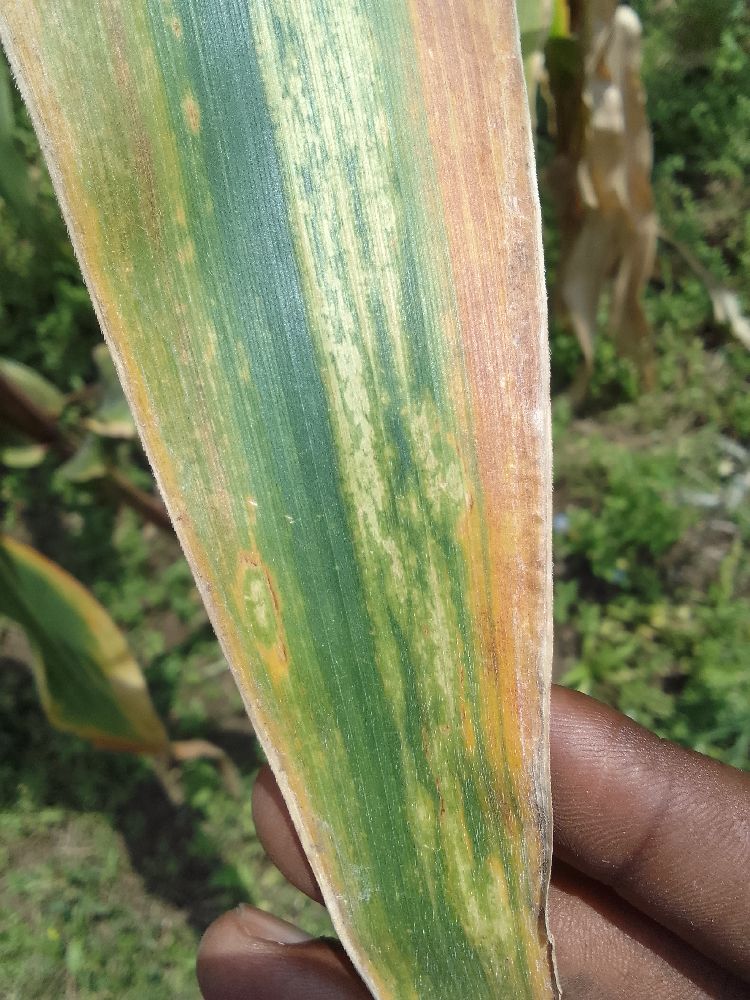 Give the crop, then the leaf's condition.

maize, maize lethal necrosis
